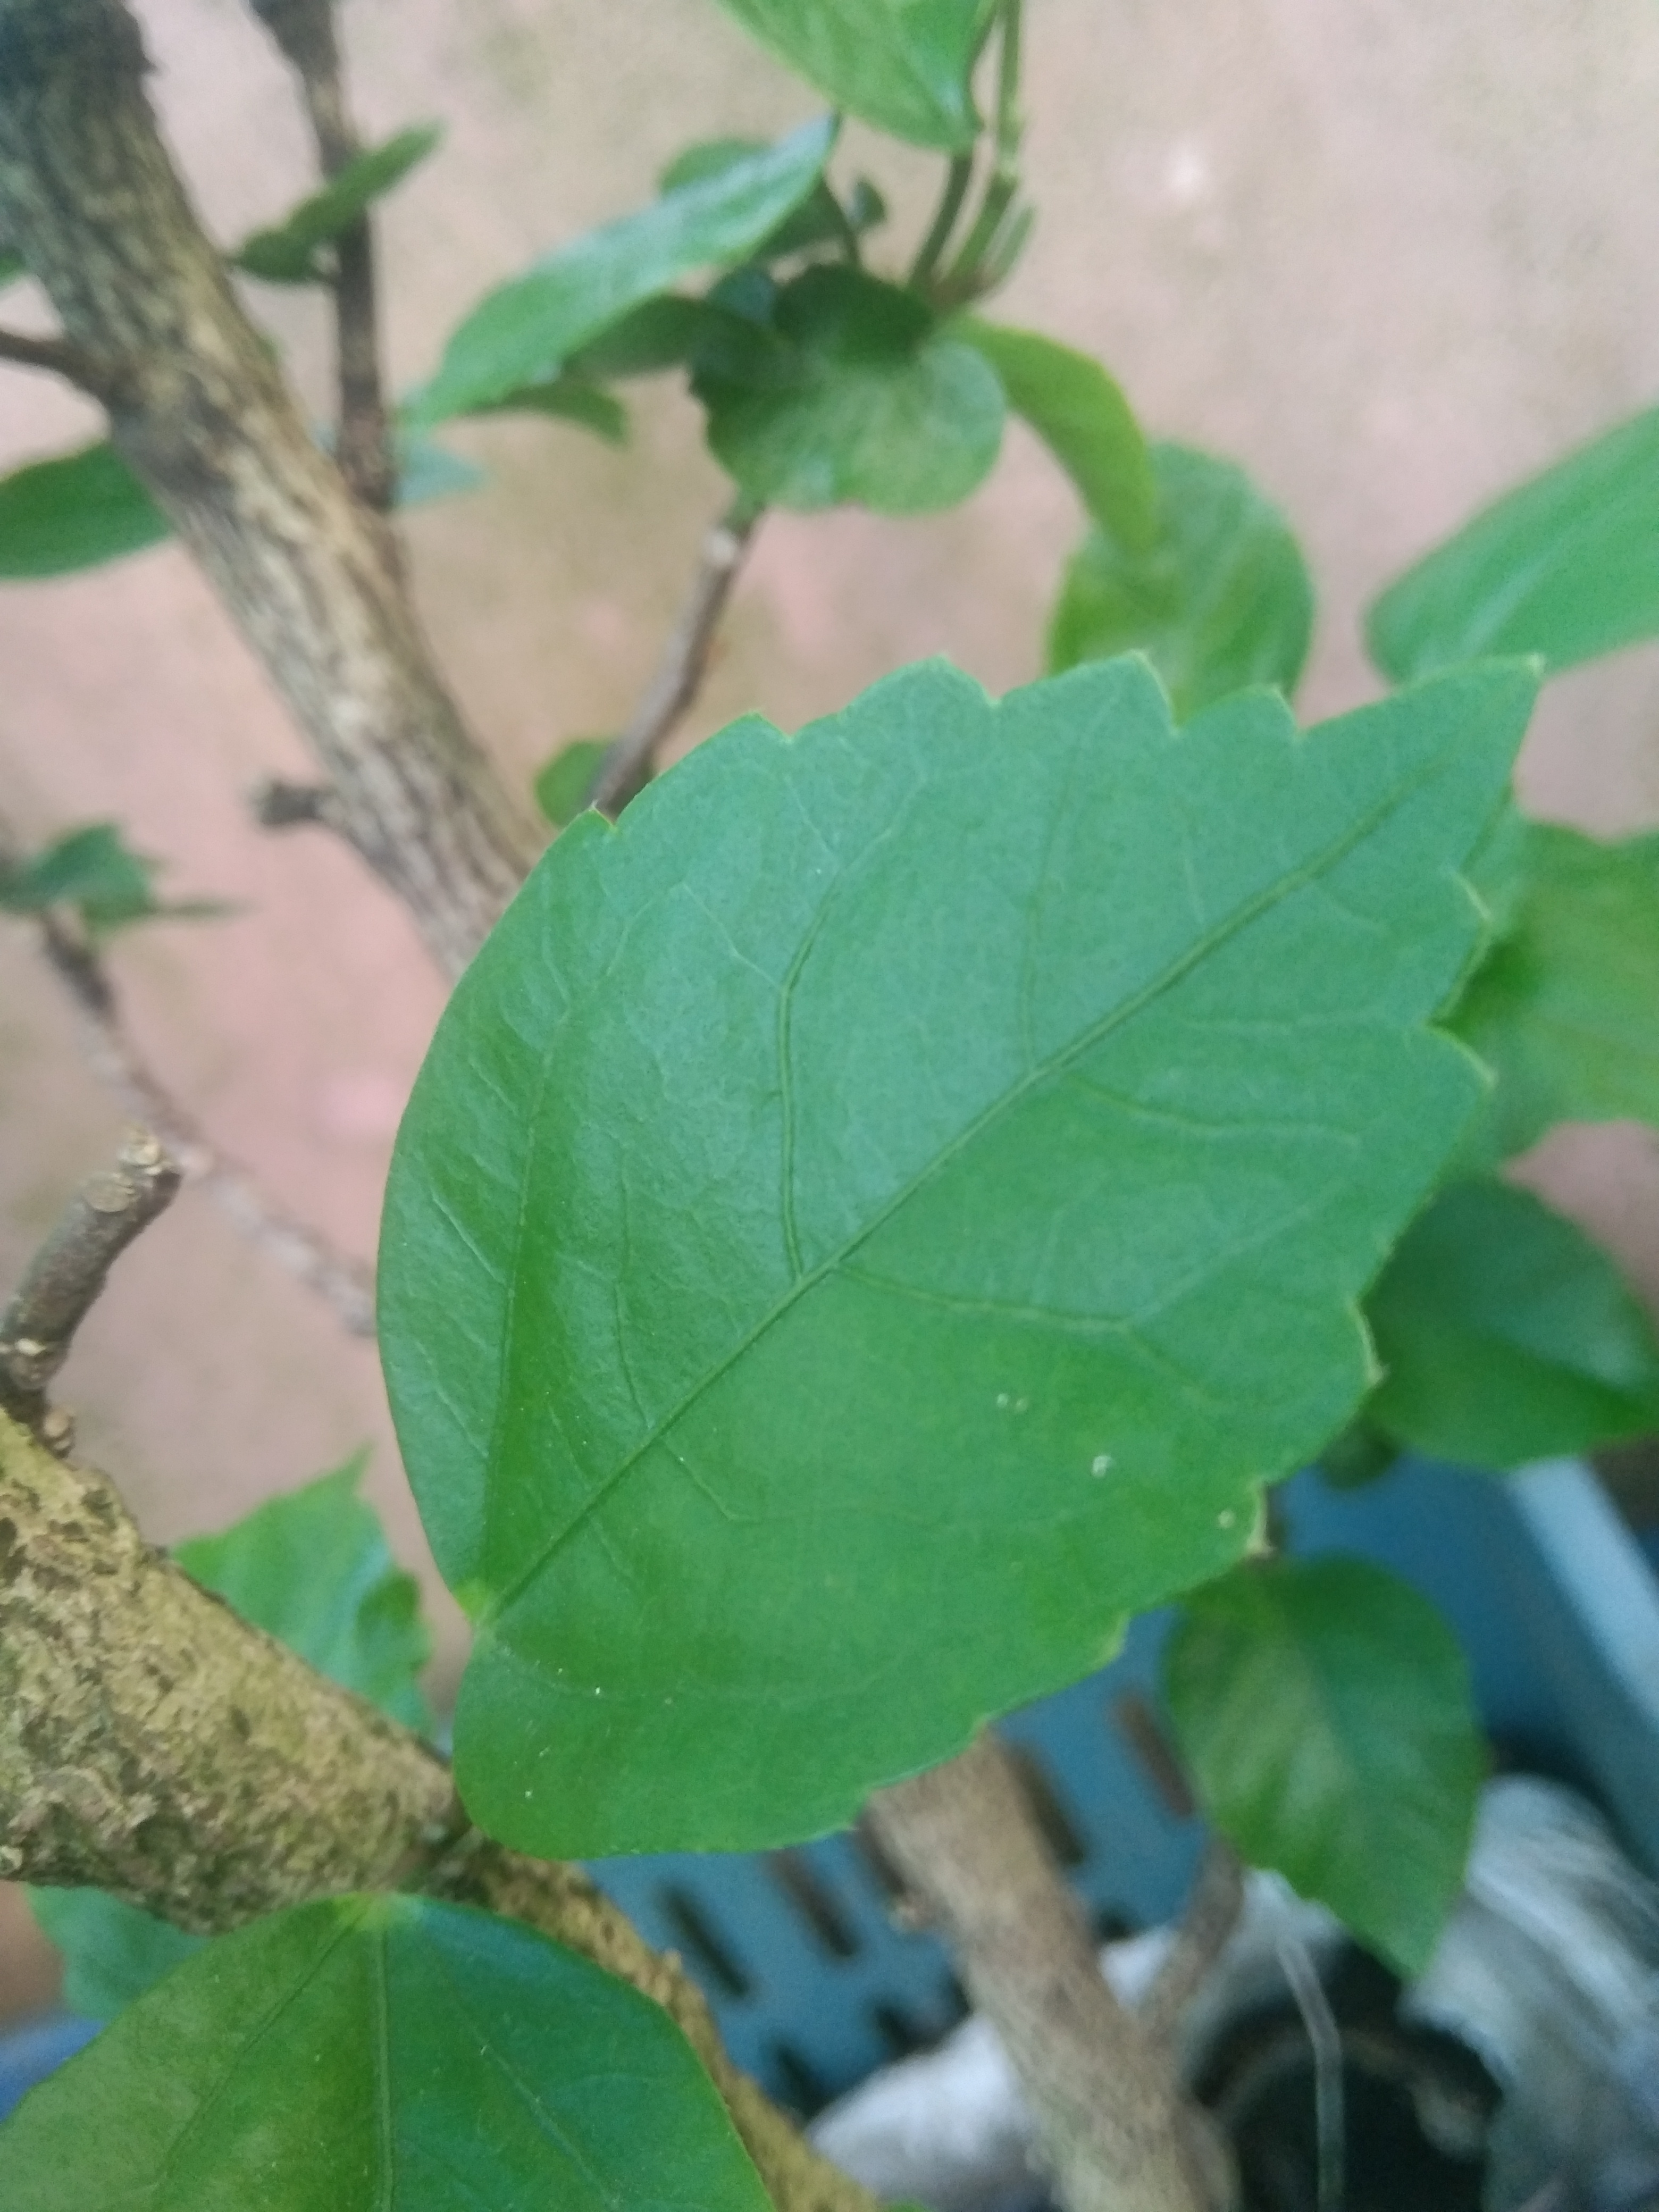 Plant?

hibiscus
